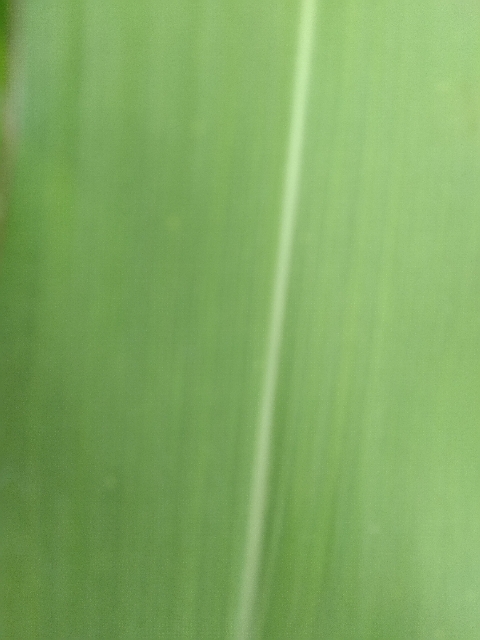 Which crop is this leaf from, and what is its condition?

maize, healthy
